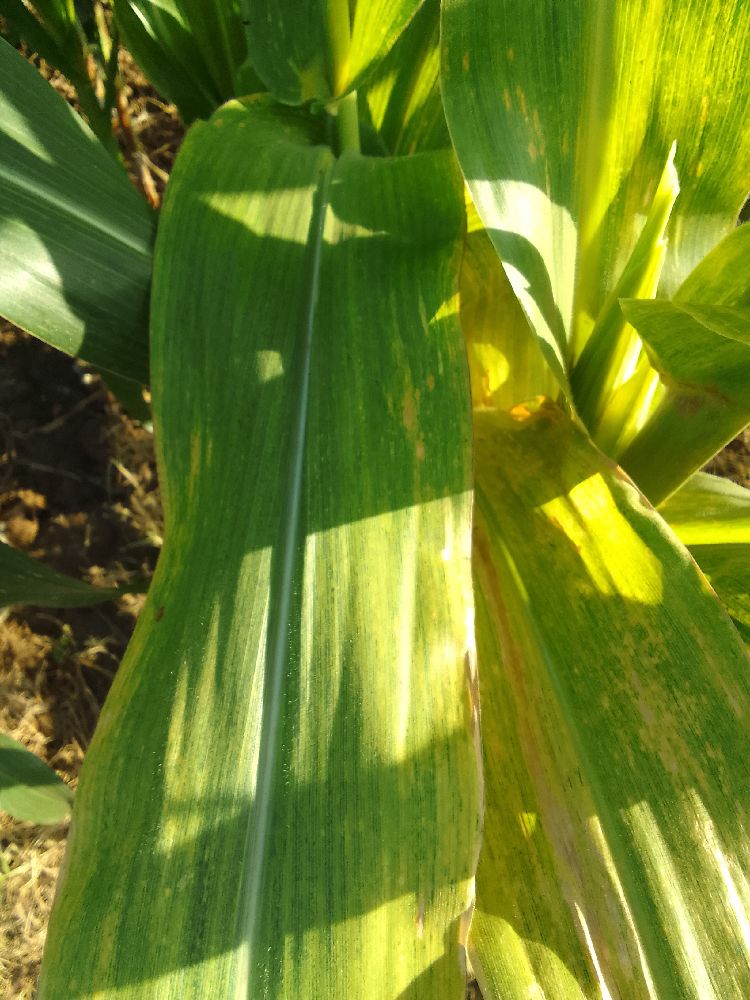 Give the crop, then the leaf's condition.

maize, maize lethal necrosis
